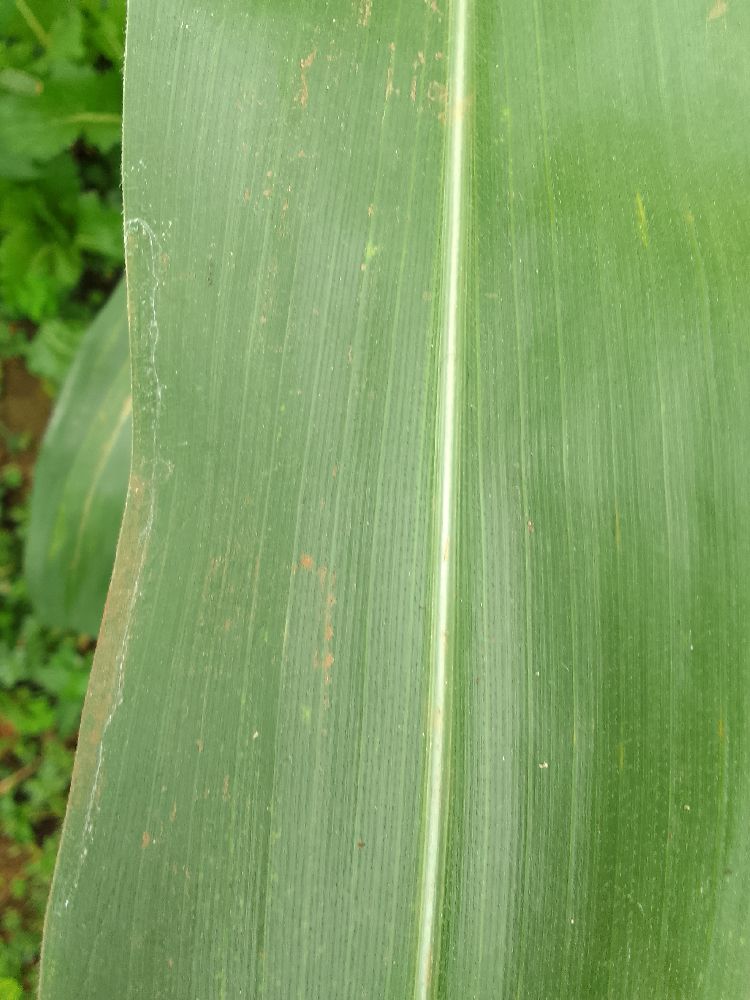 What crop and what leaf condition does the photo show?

maize, healthy
